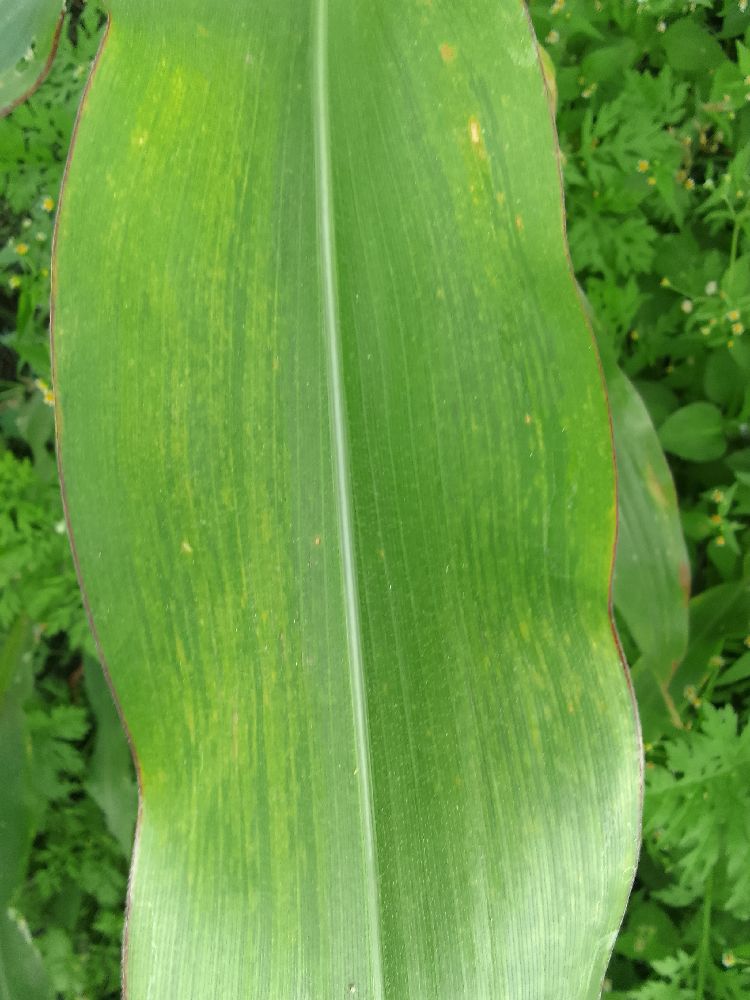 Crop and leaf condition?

maize, maize lethal necrosis
